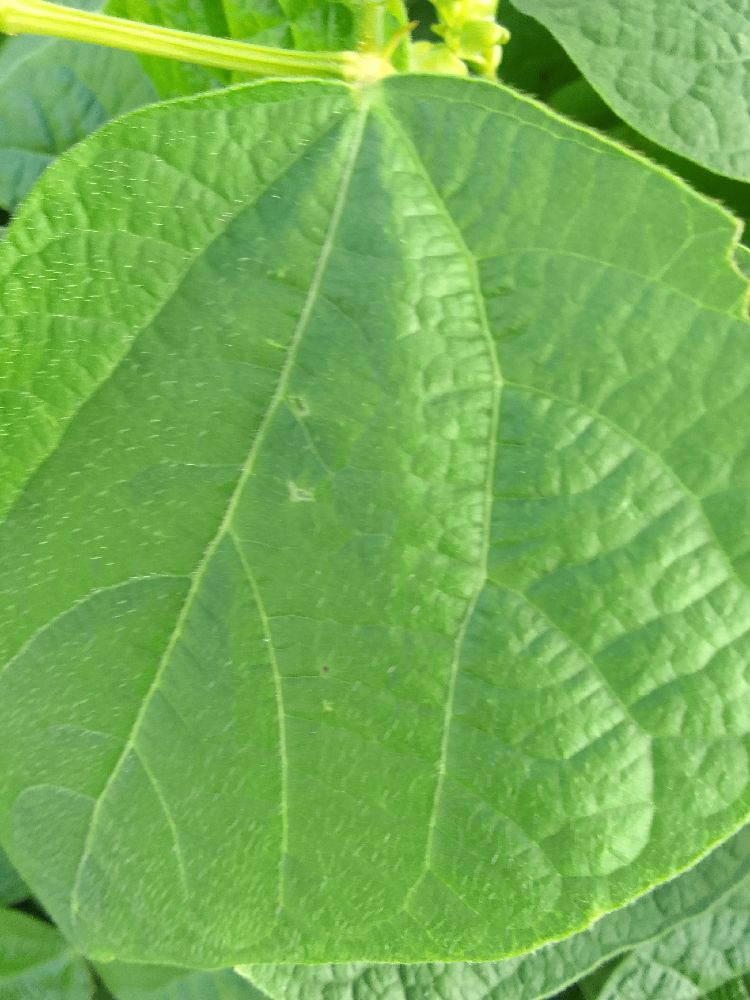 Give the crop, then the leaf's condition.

common bean, healthy
